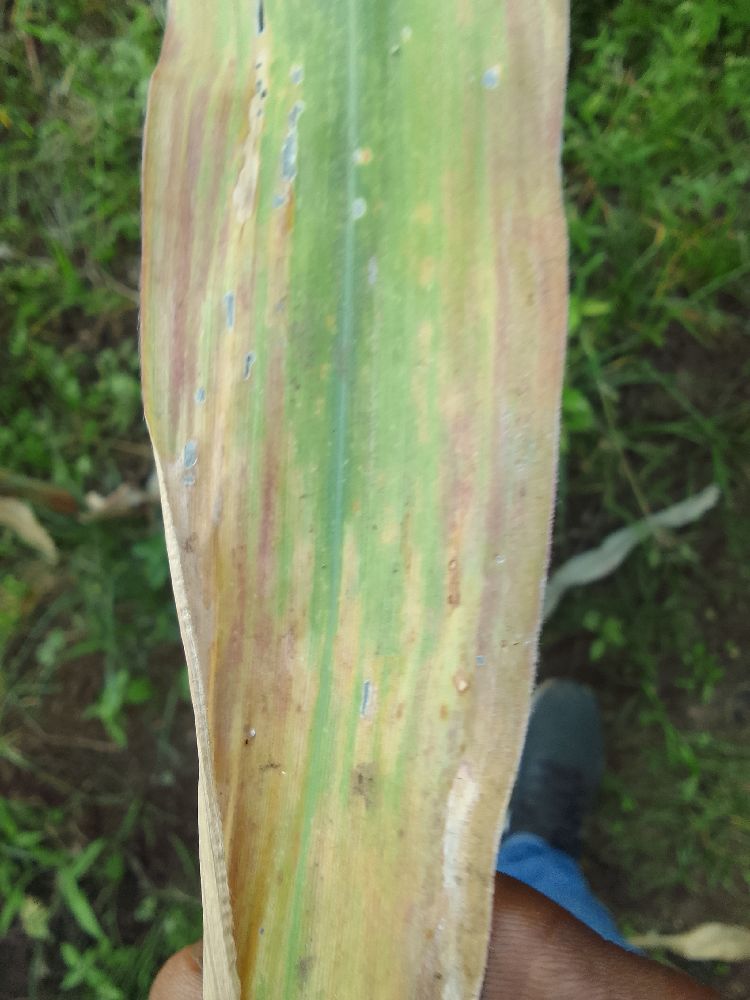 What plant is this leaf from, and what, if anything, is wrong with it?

maize, maize lethal necrosis
